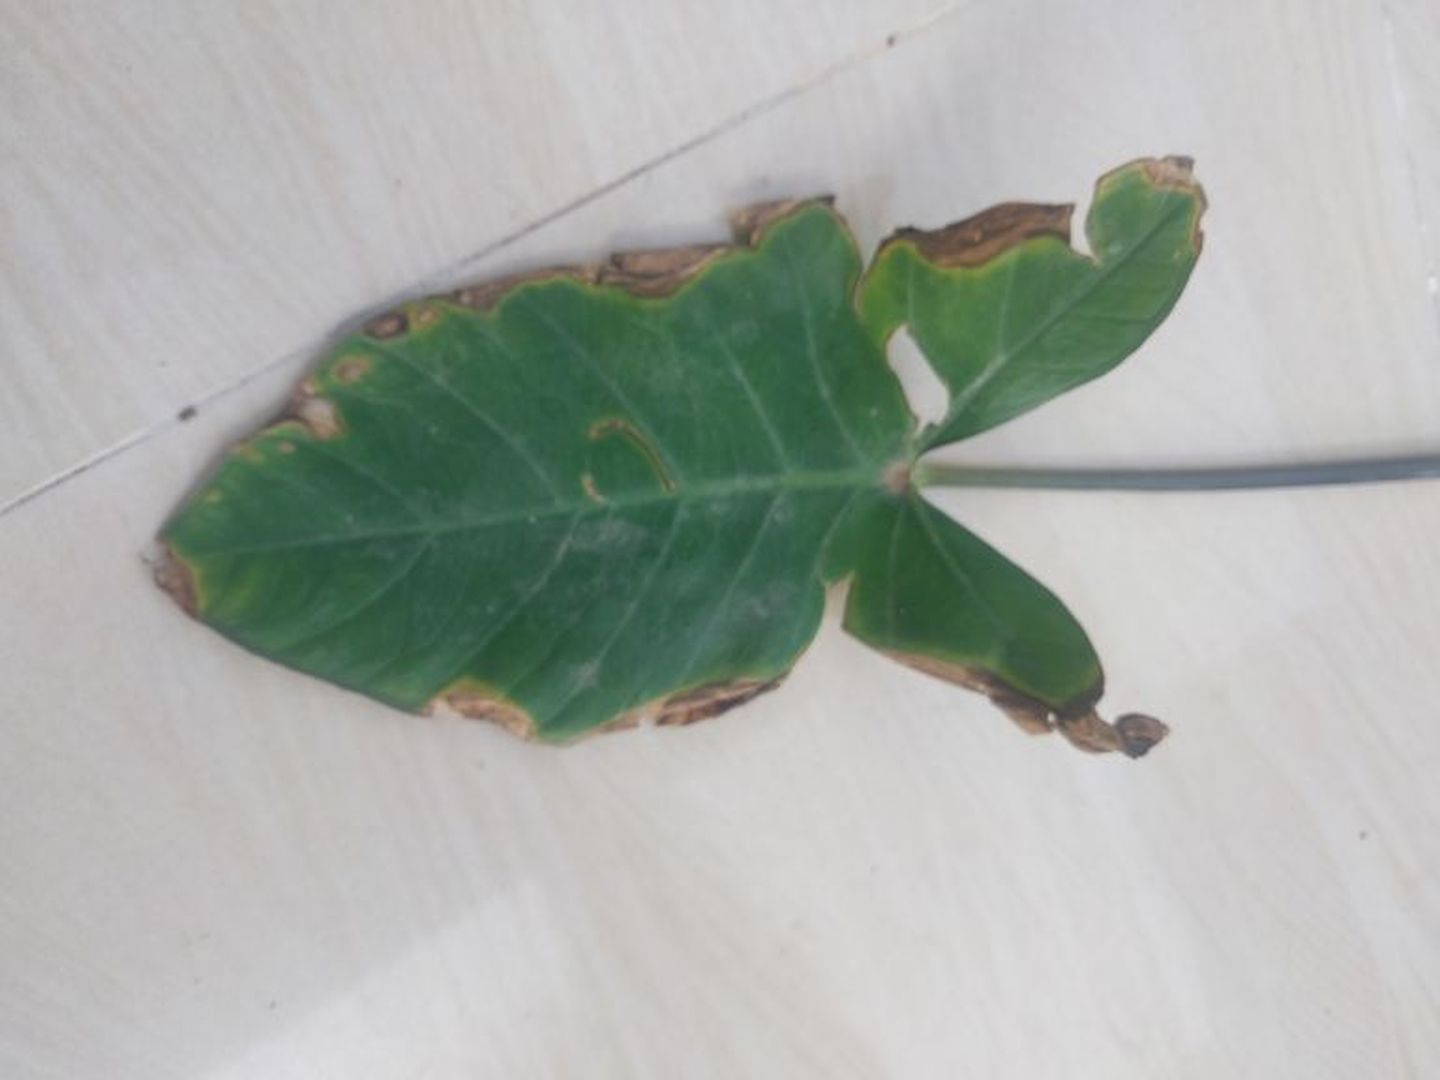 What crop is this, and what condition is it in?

taro, leaf blight
